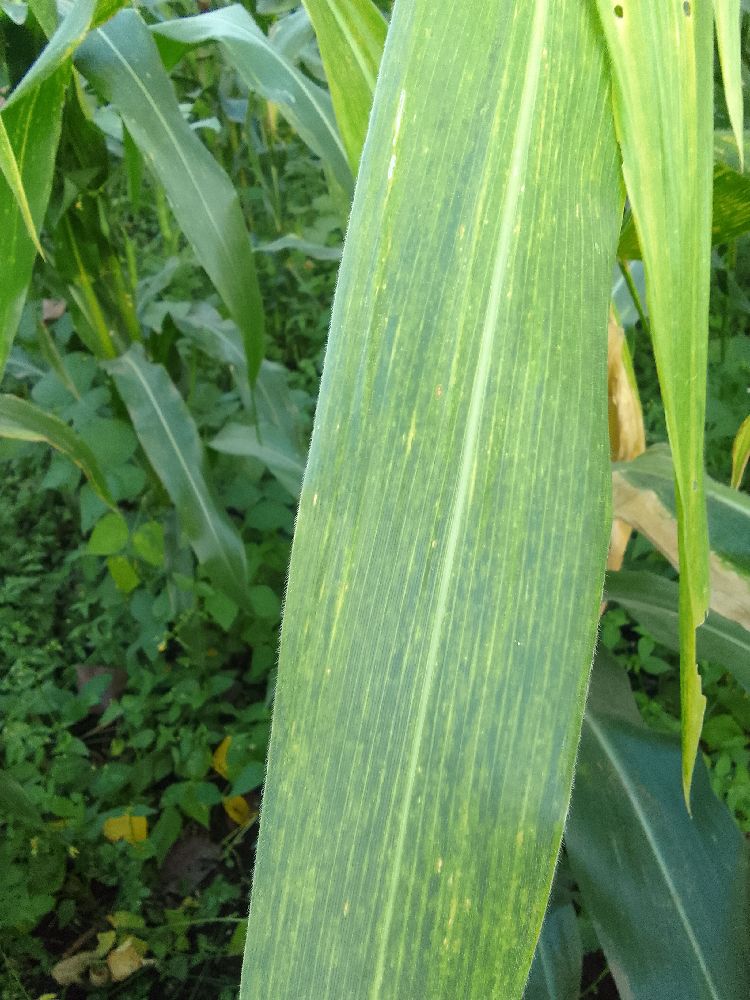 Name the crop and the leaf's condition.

maize, maize lethal necrosis
